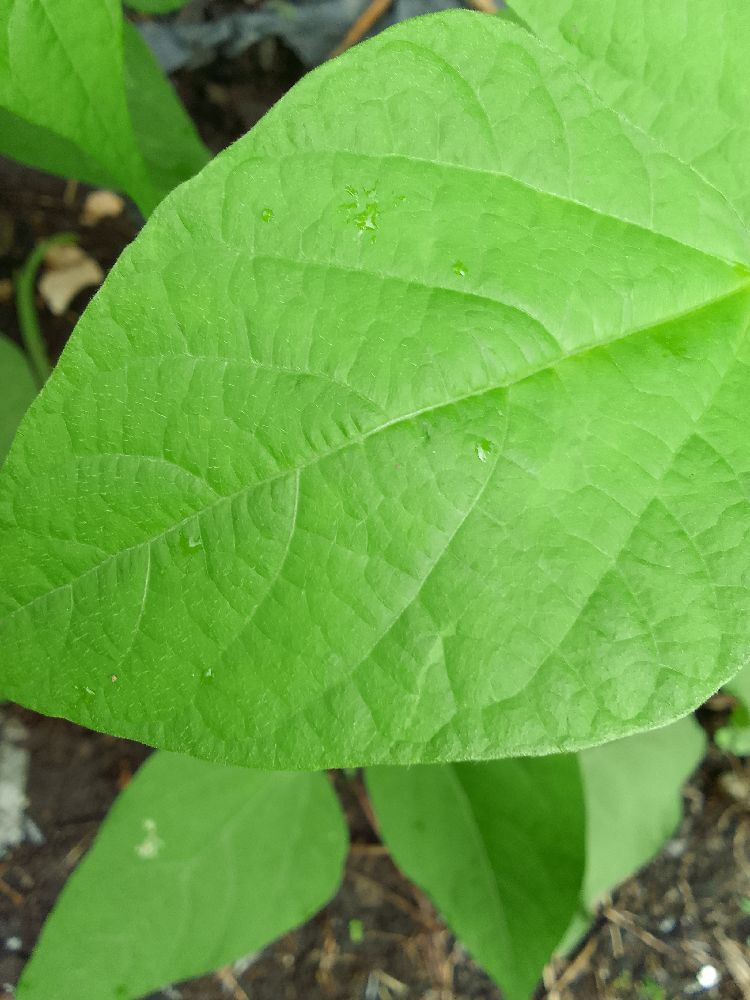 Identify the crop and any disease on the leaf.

common bean, healthy
